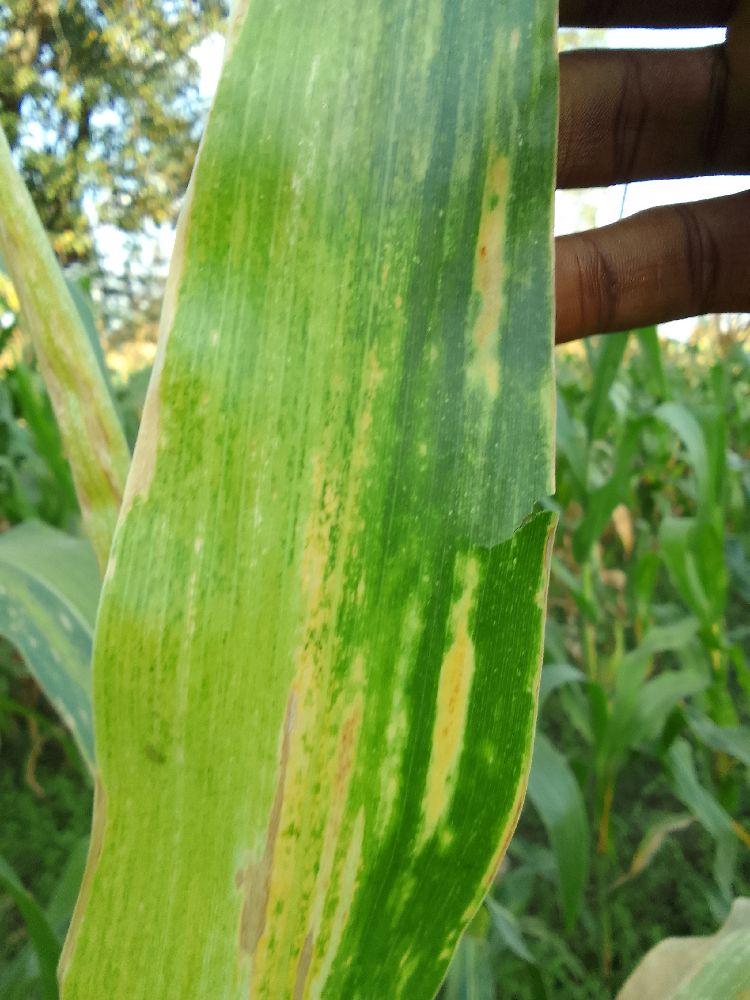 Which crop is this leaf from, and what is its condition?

maize, maize lethal necrosis
